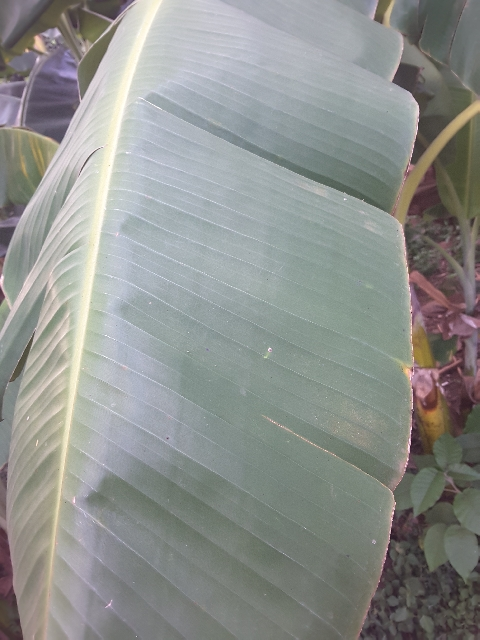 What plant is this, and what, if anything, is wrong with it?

banana, healthy
